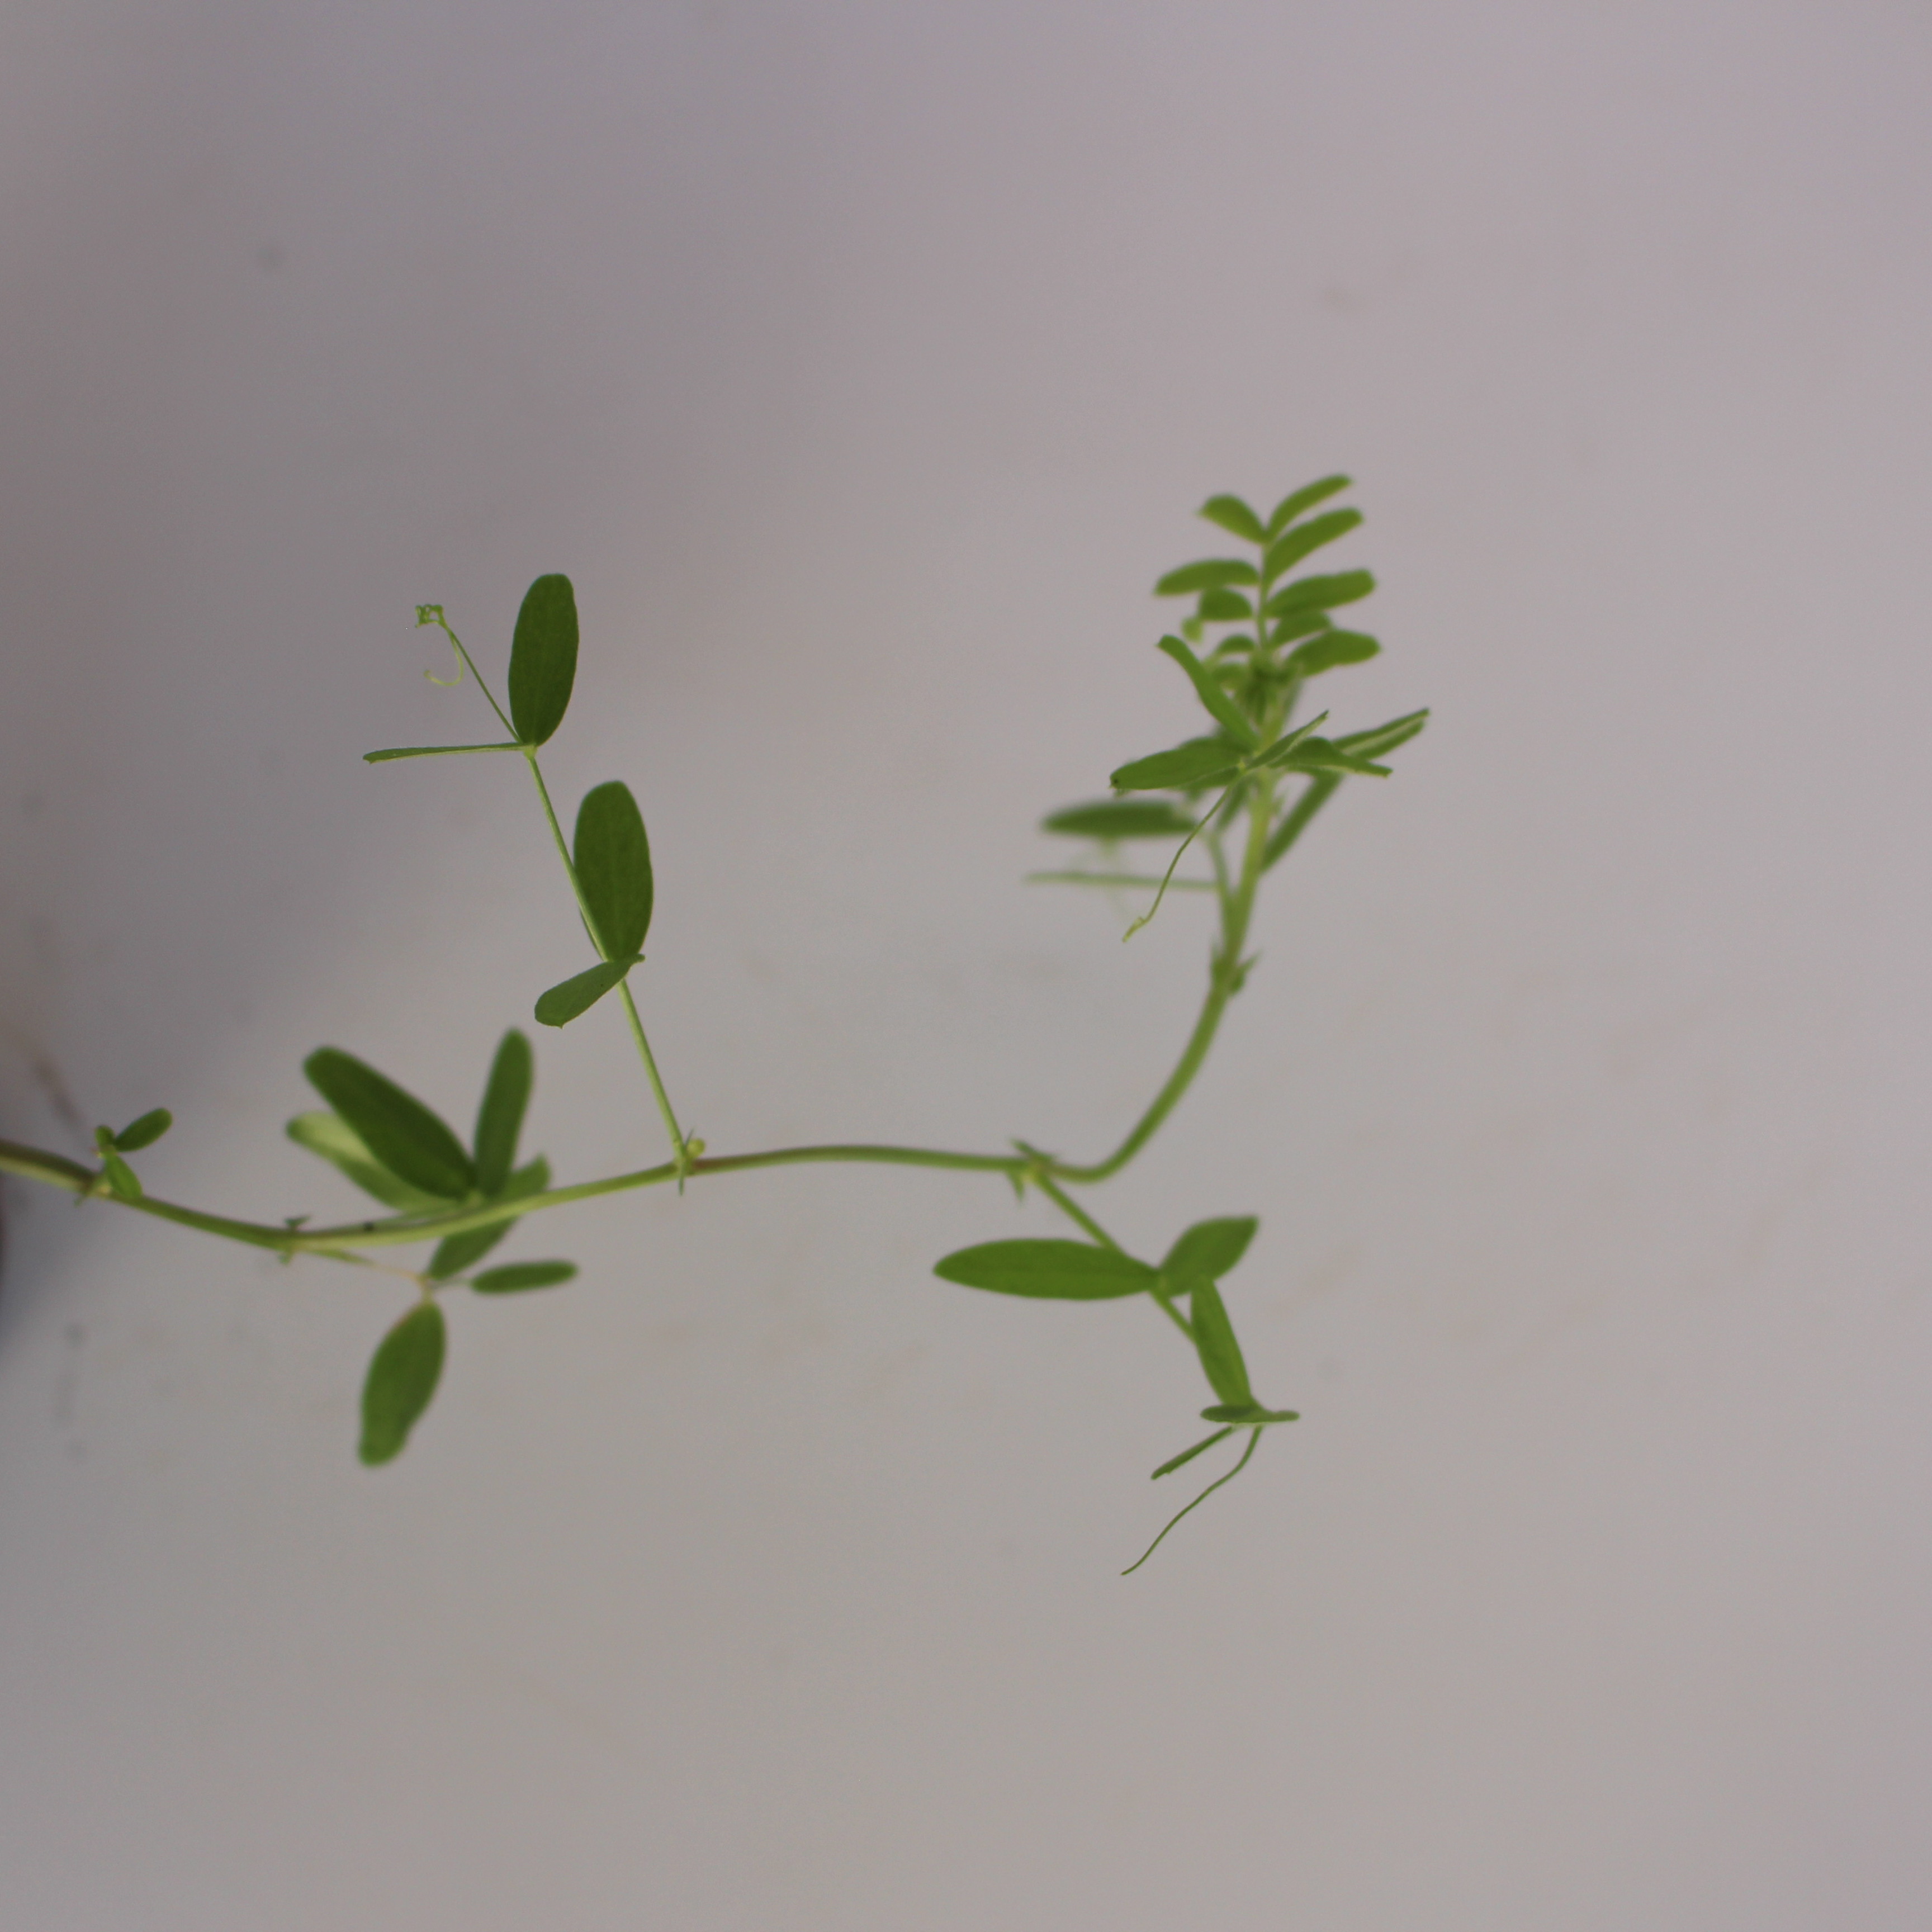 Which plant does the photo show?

Vicia sativa
